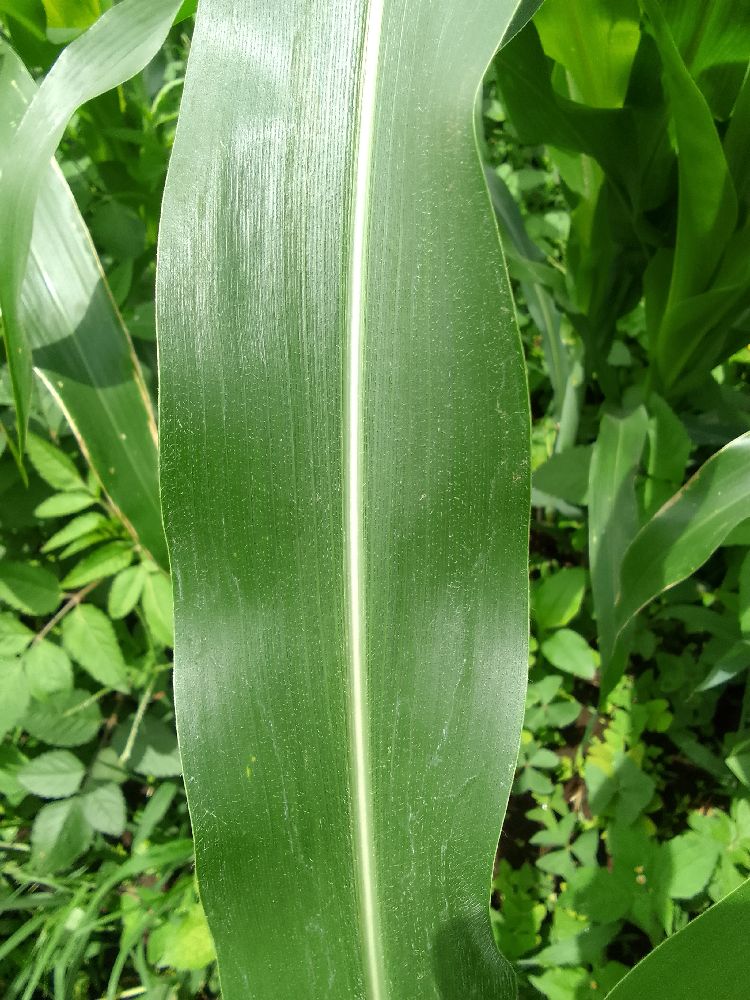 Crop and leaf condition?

maize, healthy
